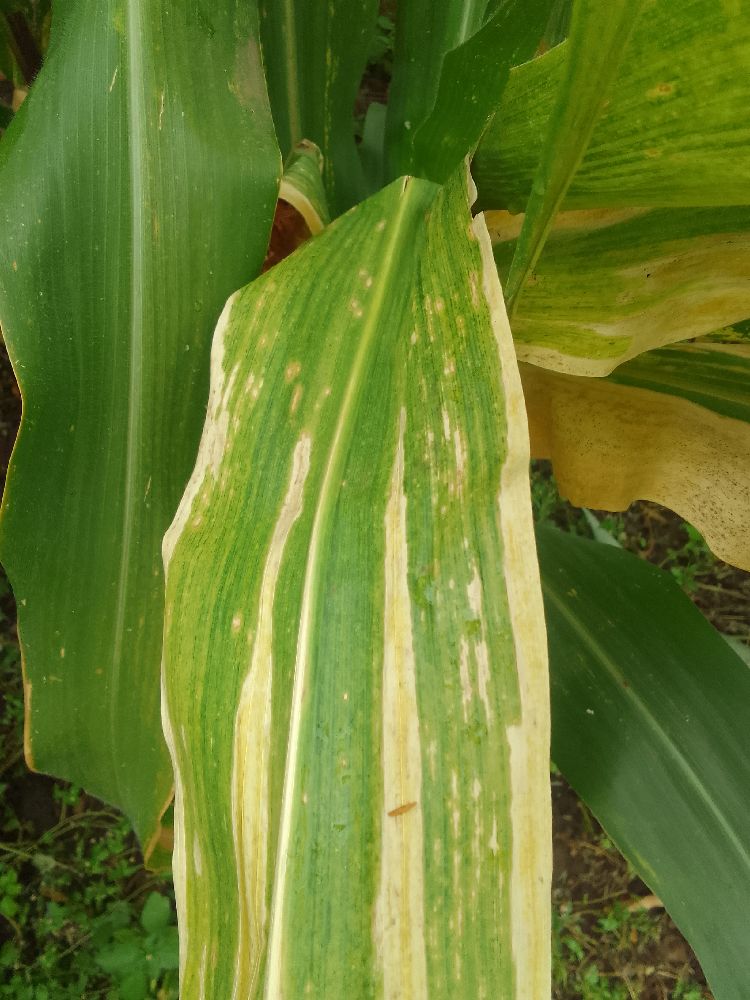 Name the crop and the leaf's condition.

maize, maize lethal necrosis
